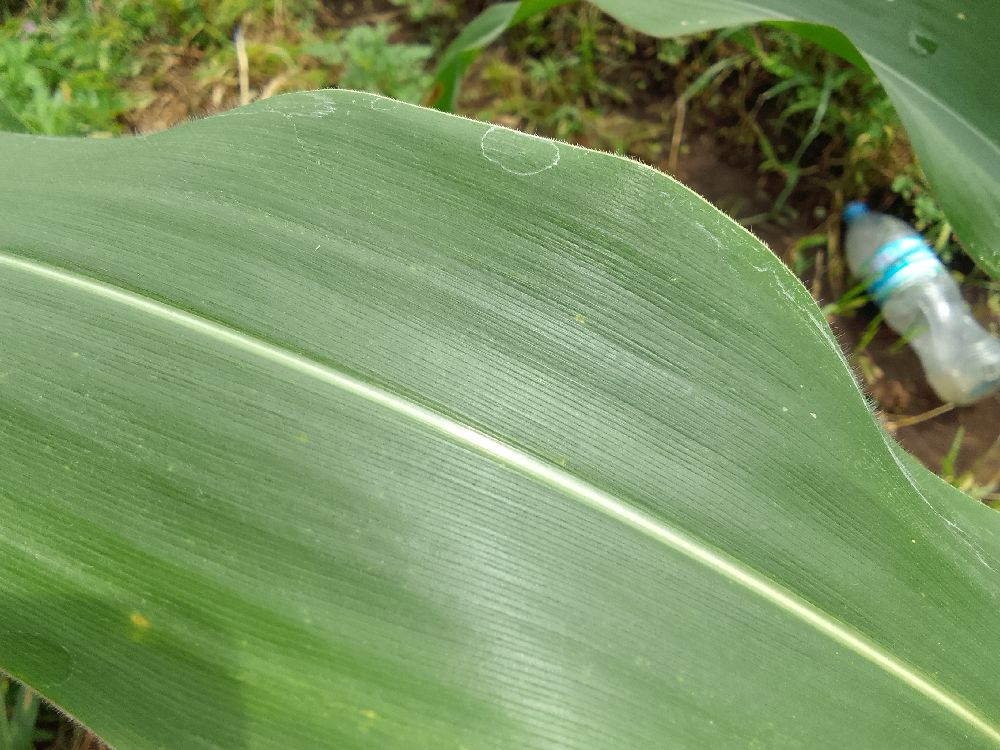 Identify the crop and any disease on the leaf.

maize, healthy
